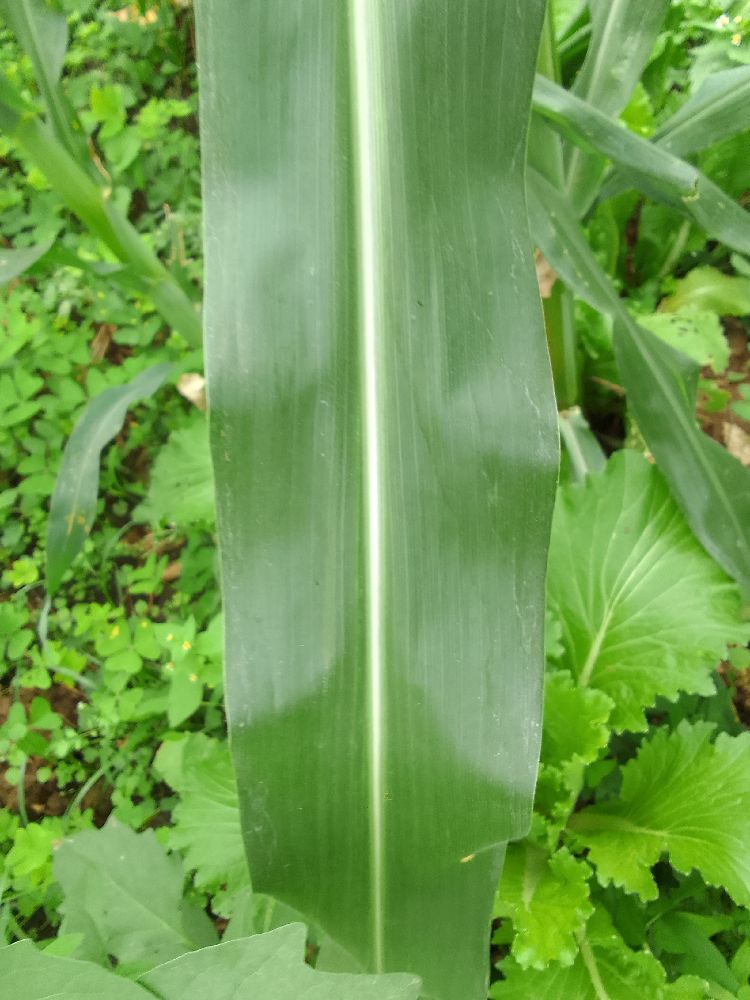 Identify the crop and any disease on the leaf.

maize, healthy
